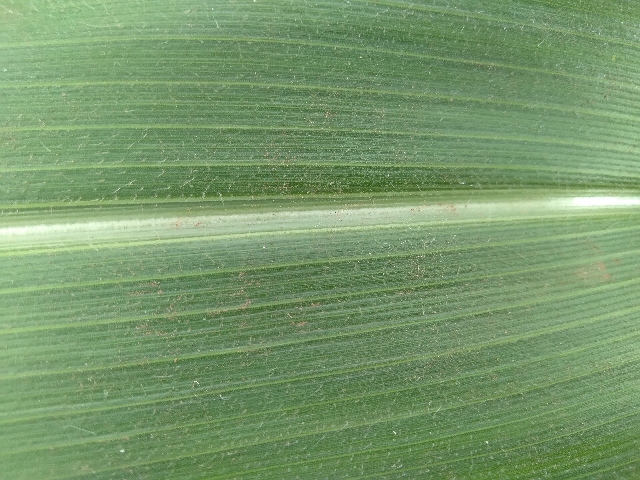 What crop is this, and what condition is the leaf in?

maize, healthy
